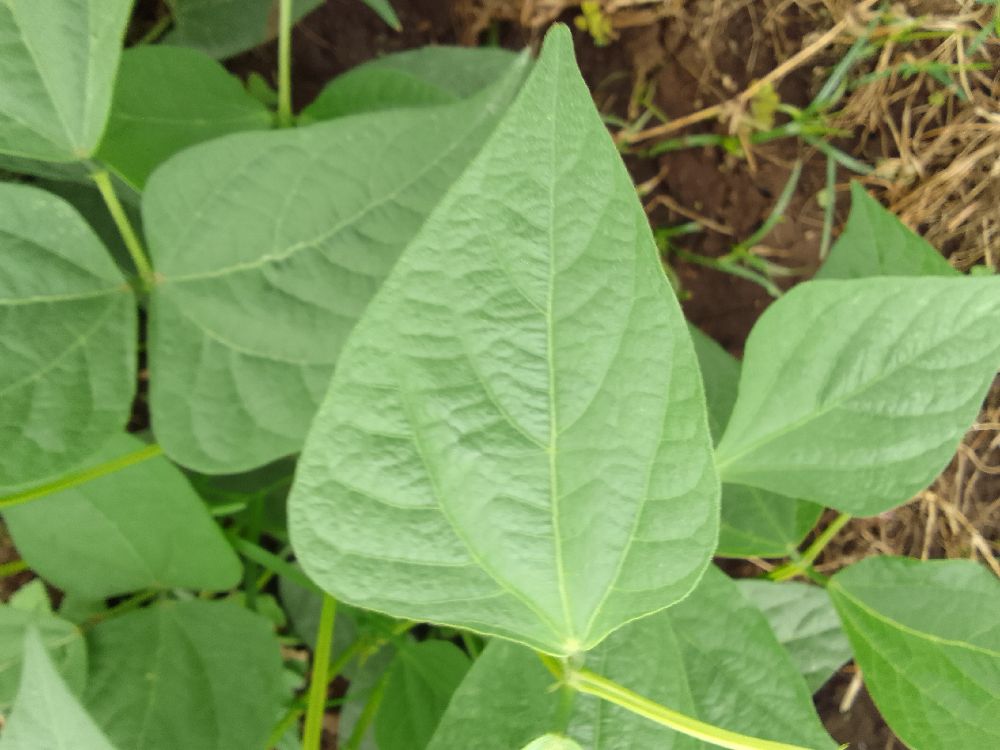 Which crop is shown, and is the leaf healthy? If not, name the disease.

common bean, healthy
